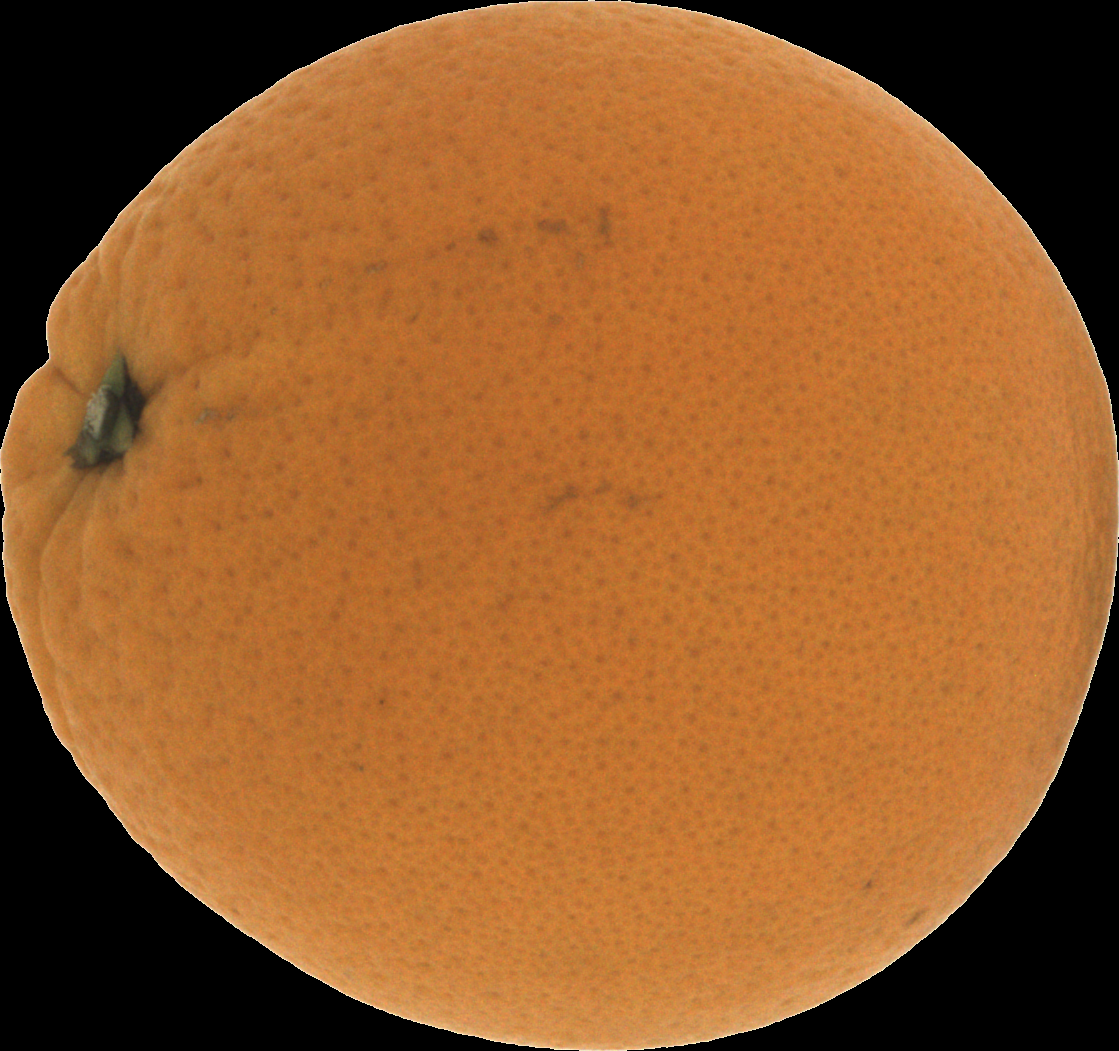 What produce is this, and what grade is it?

orange, good
